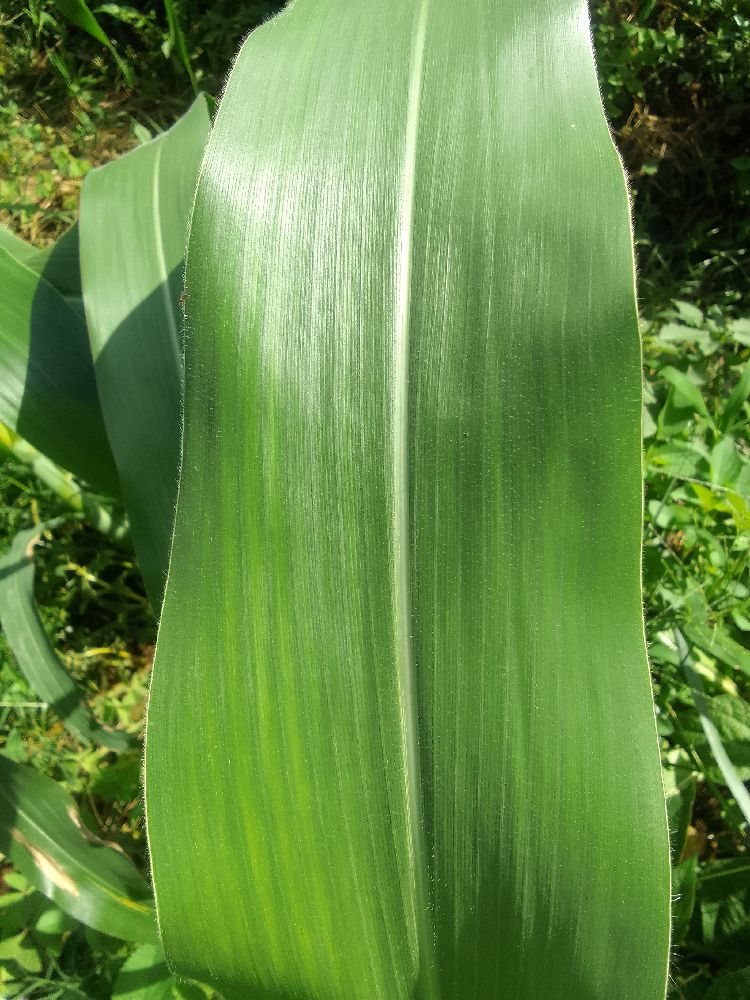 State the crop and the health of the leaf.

maize, healthy
